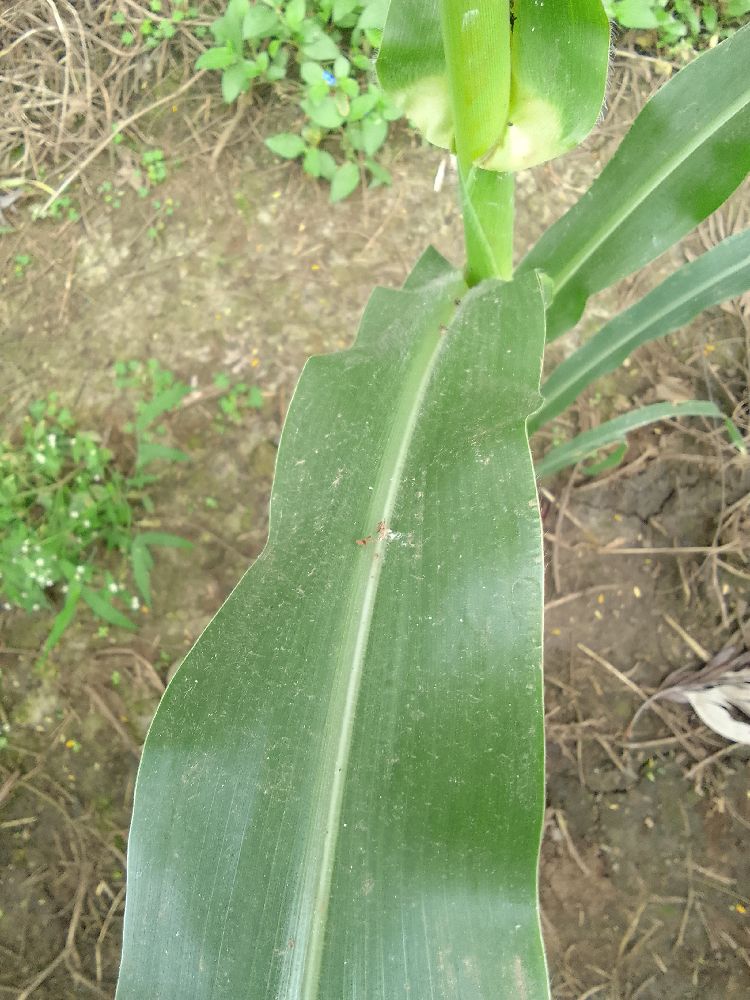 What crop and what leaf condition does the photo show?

maize, healthy
